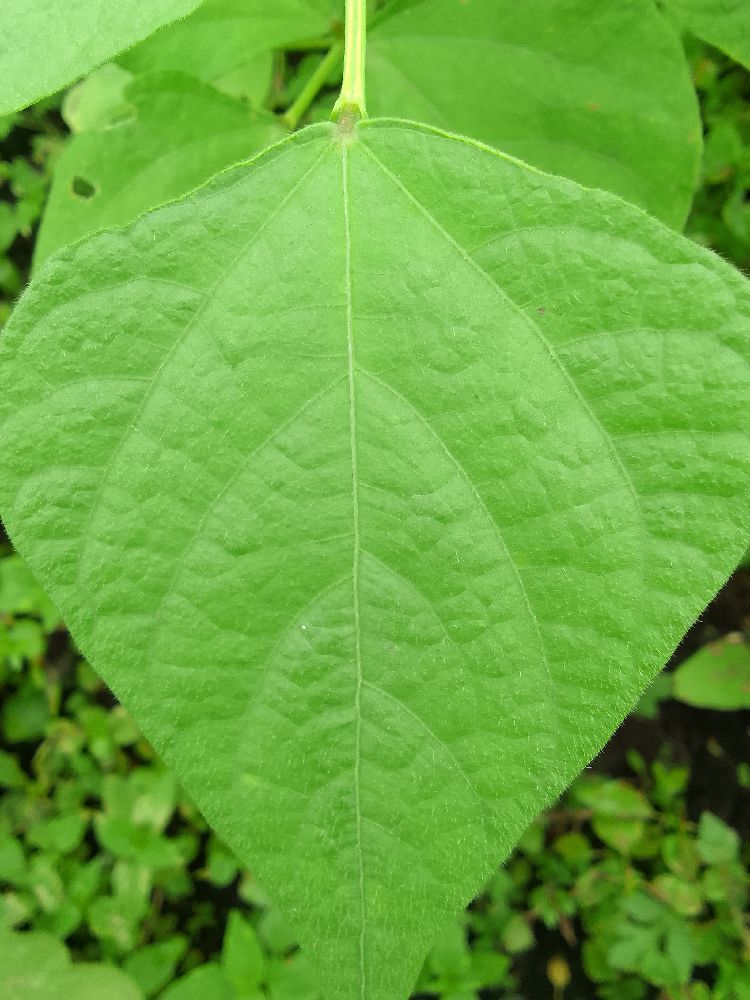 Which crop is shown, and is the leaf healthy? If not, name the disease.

common bean, healthy
